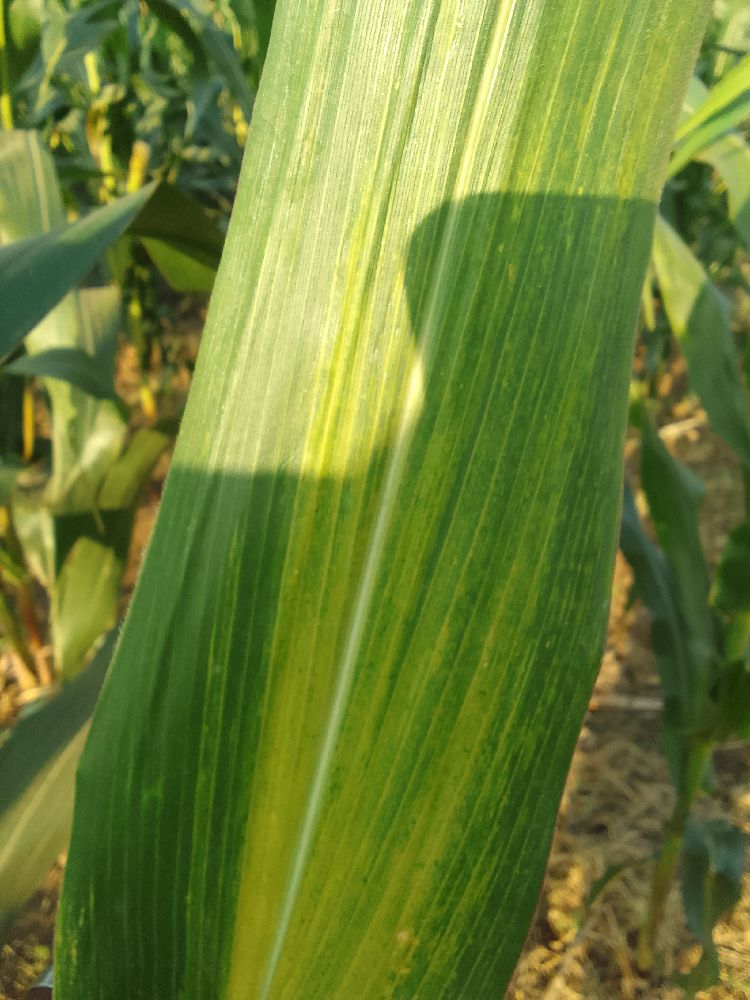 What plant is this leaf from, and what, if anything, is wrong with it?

maize, maize lethal necrosis
